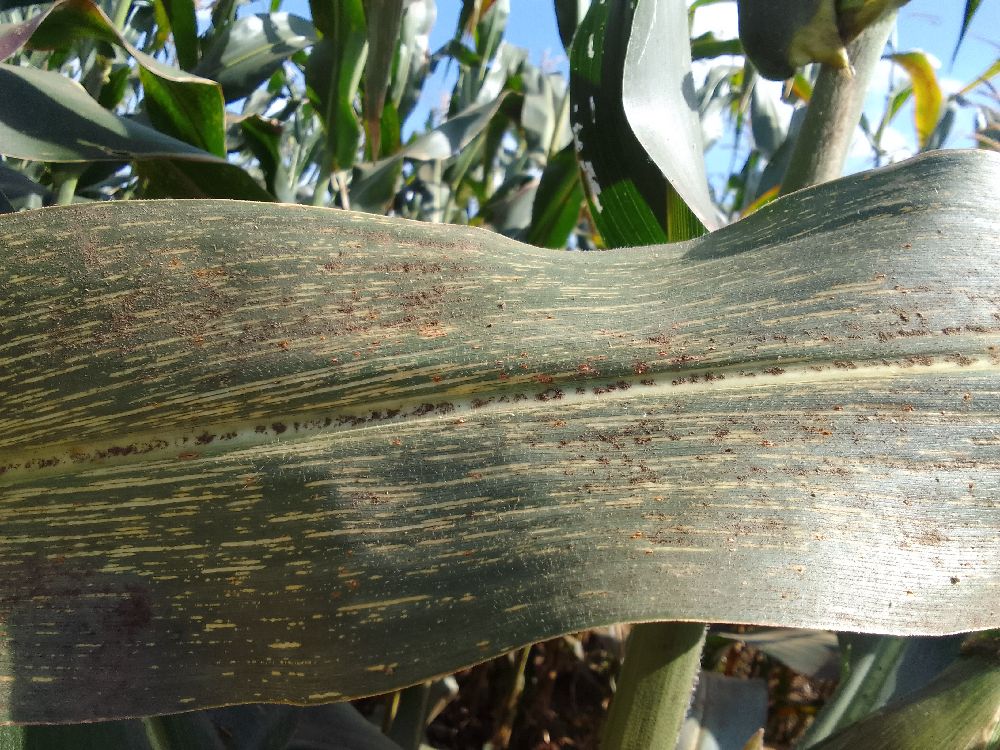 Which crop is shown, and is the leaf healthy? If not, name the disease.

maize, maize streak virus
